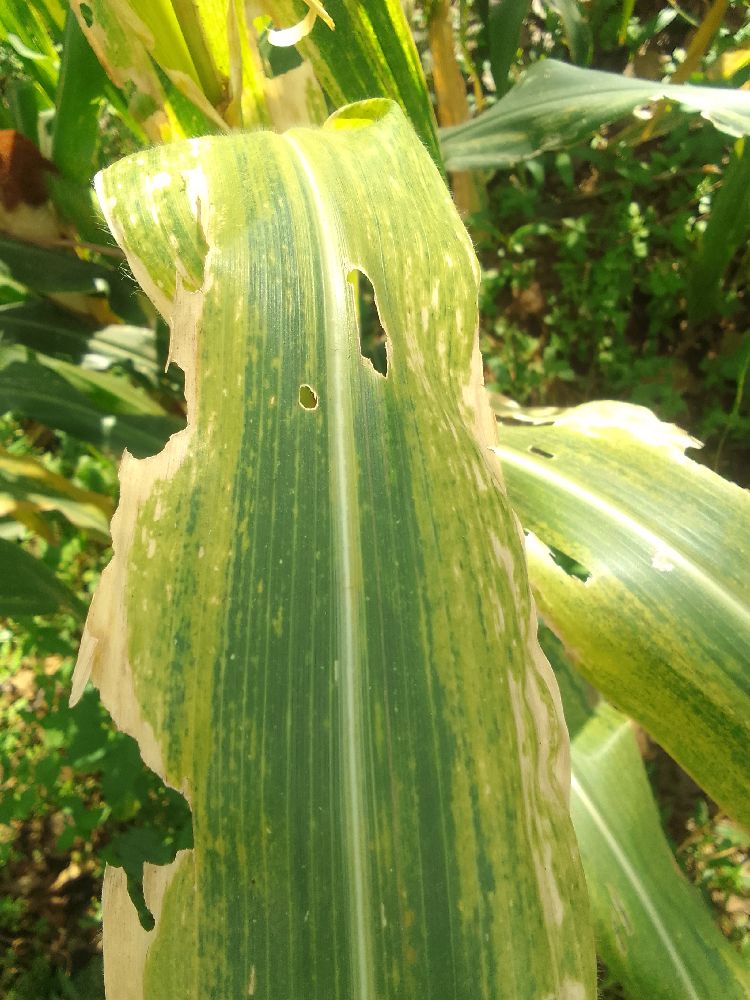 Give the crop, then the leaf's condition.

maize, maize lethal necrosis
